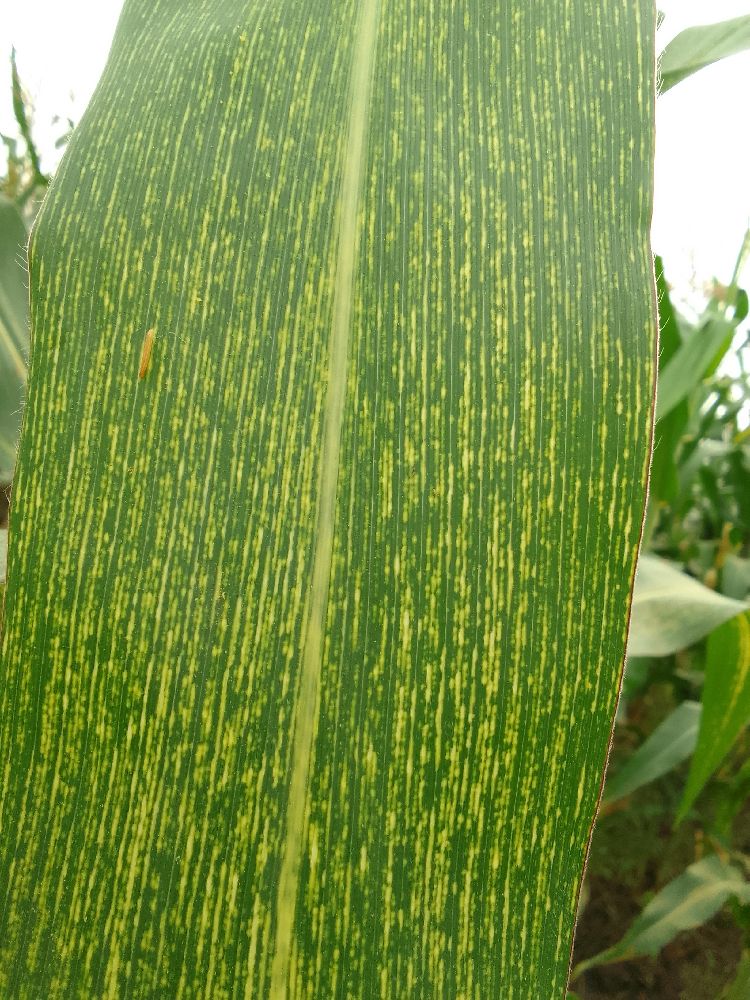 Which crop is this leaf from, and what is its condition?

maize, maize streak virus
